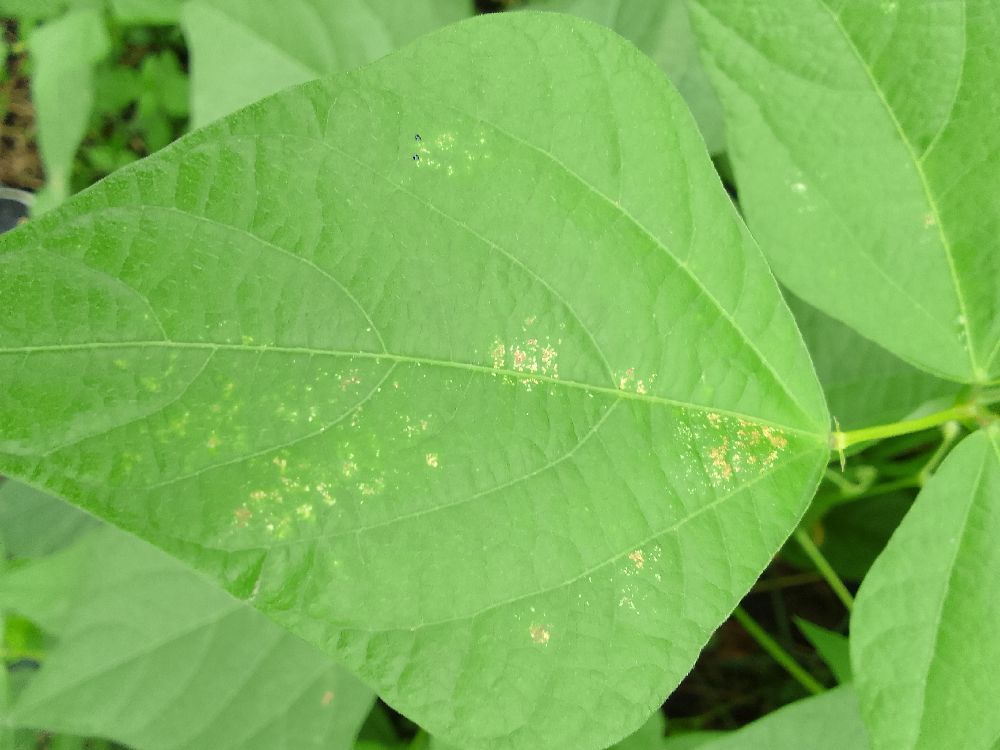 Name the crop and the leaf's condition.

common bean, healthy
